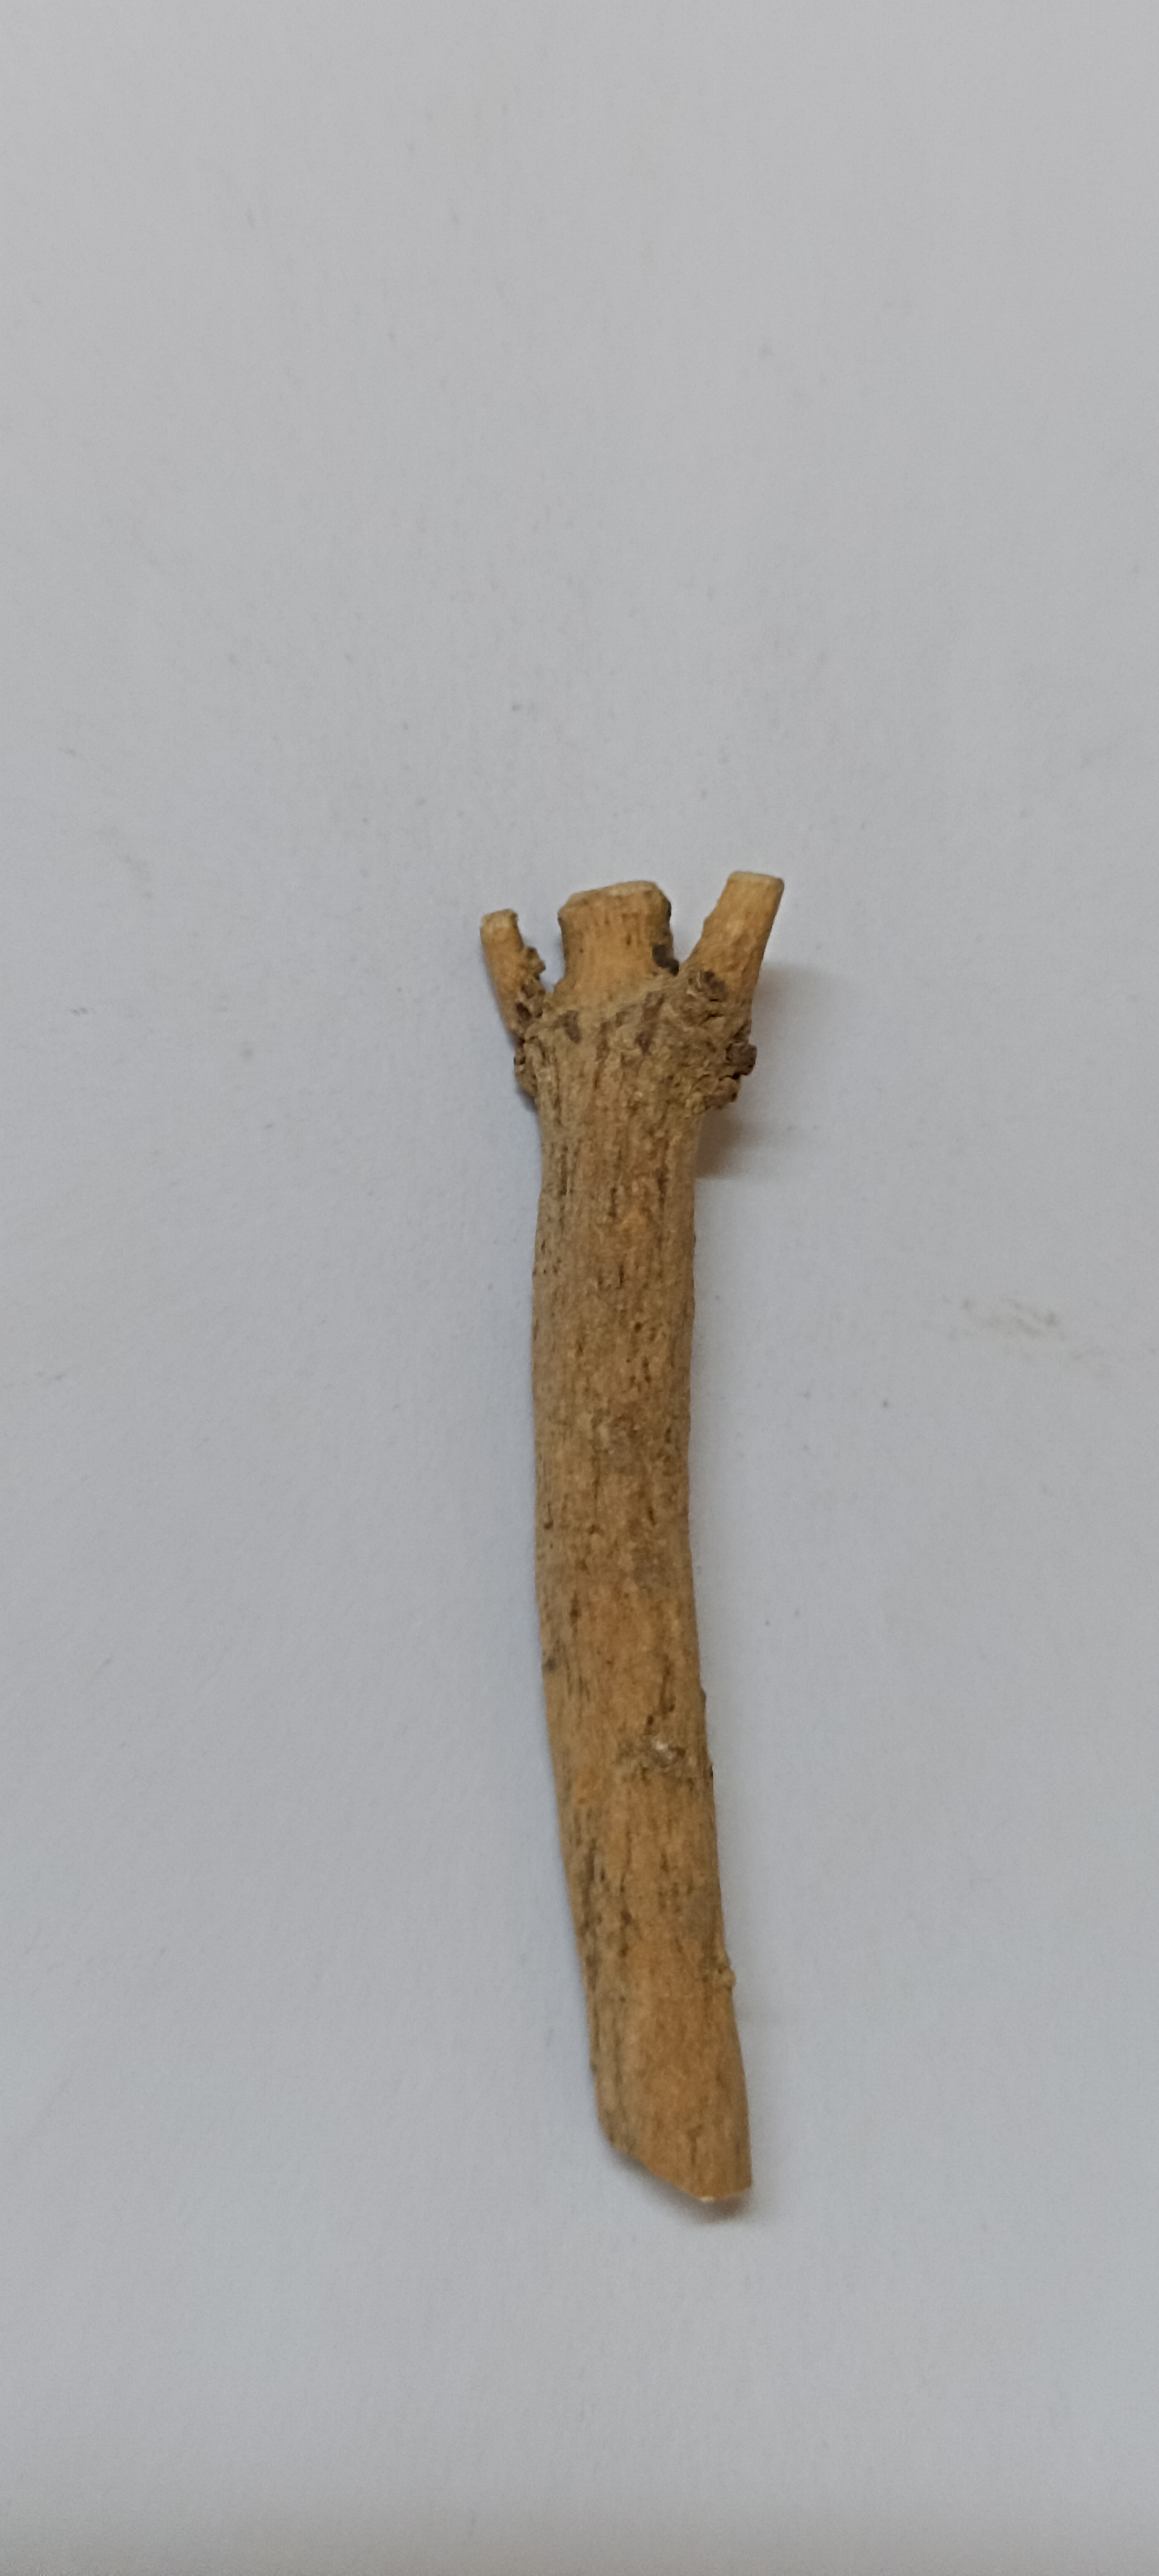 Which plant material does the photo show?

ashwagandha
